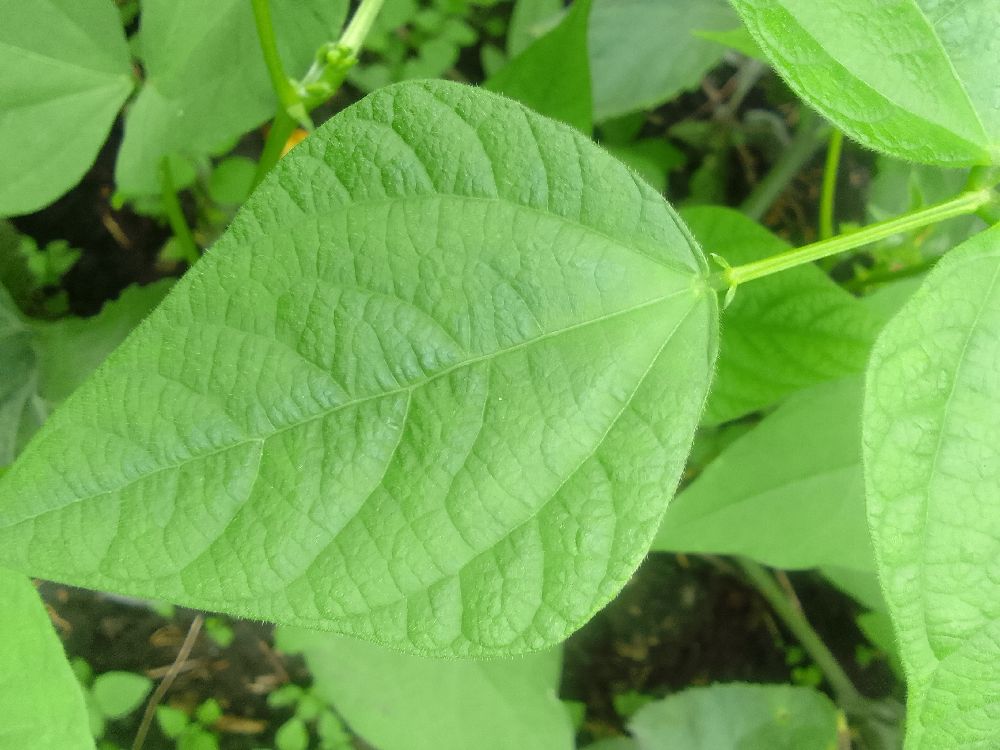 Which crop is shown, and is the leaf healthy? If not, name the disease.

common bean, healthy
